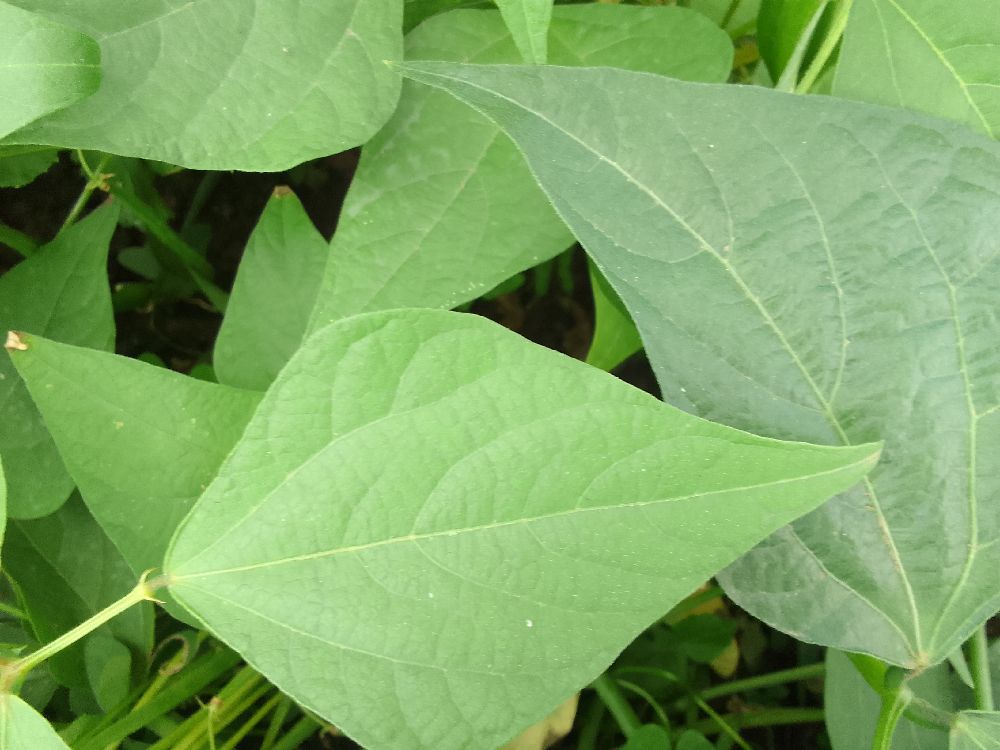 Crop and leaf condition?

common bean, healthy
